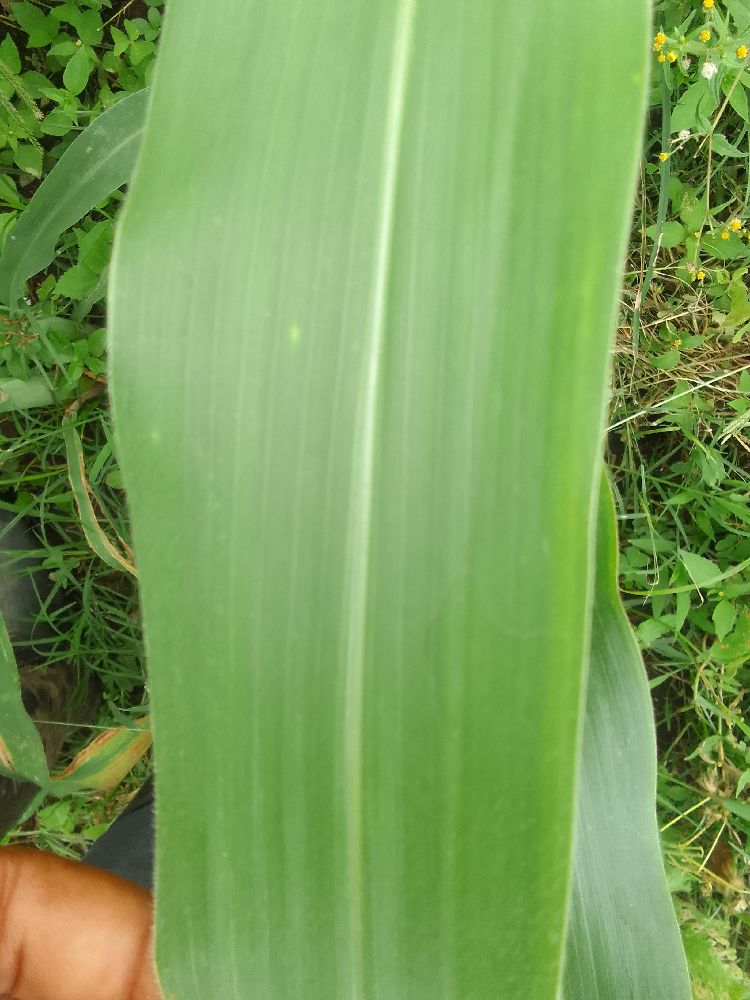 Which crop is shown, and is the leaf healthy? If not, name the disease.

maize, healthy
